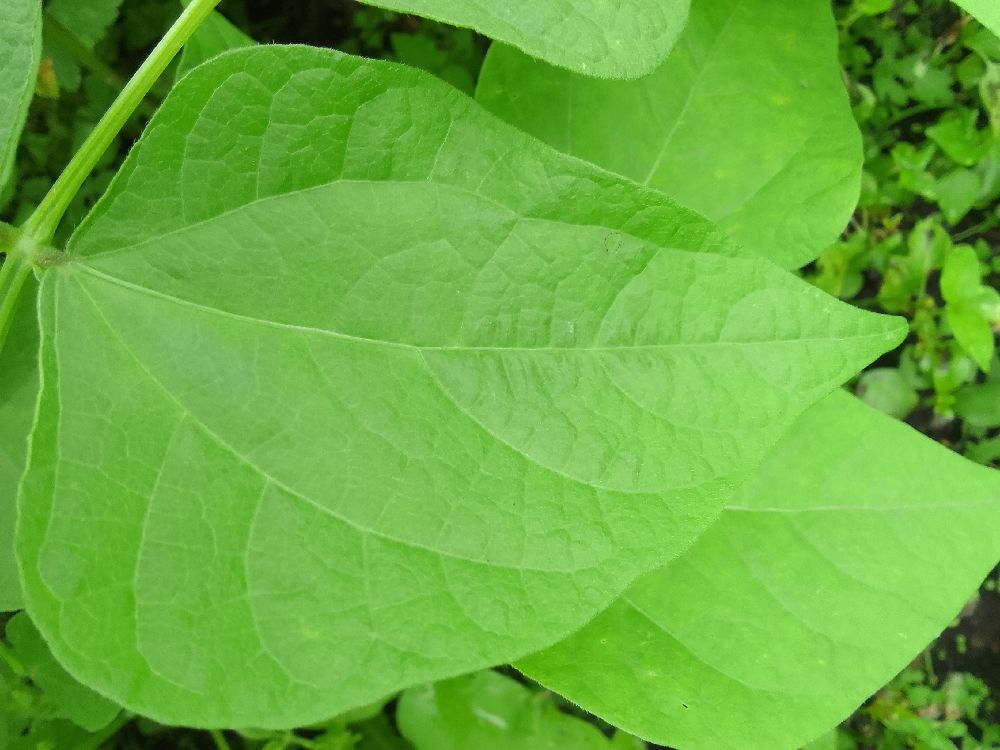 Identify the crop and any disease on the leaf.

common bean, healthy
